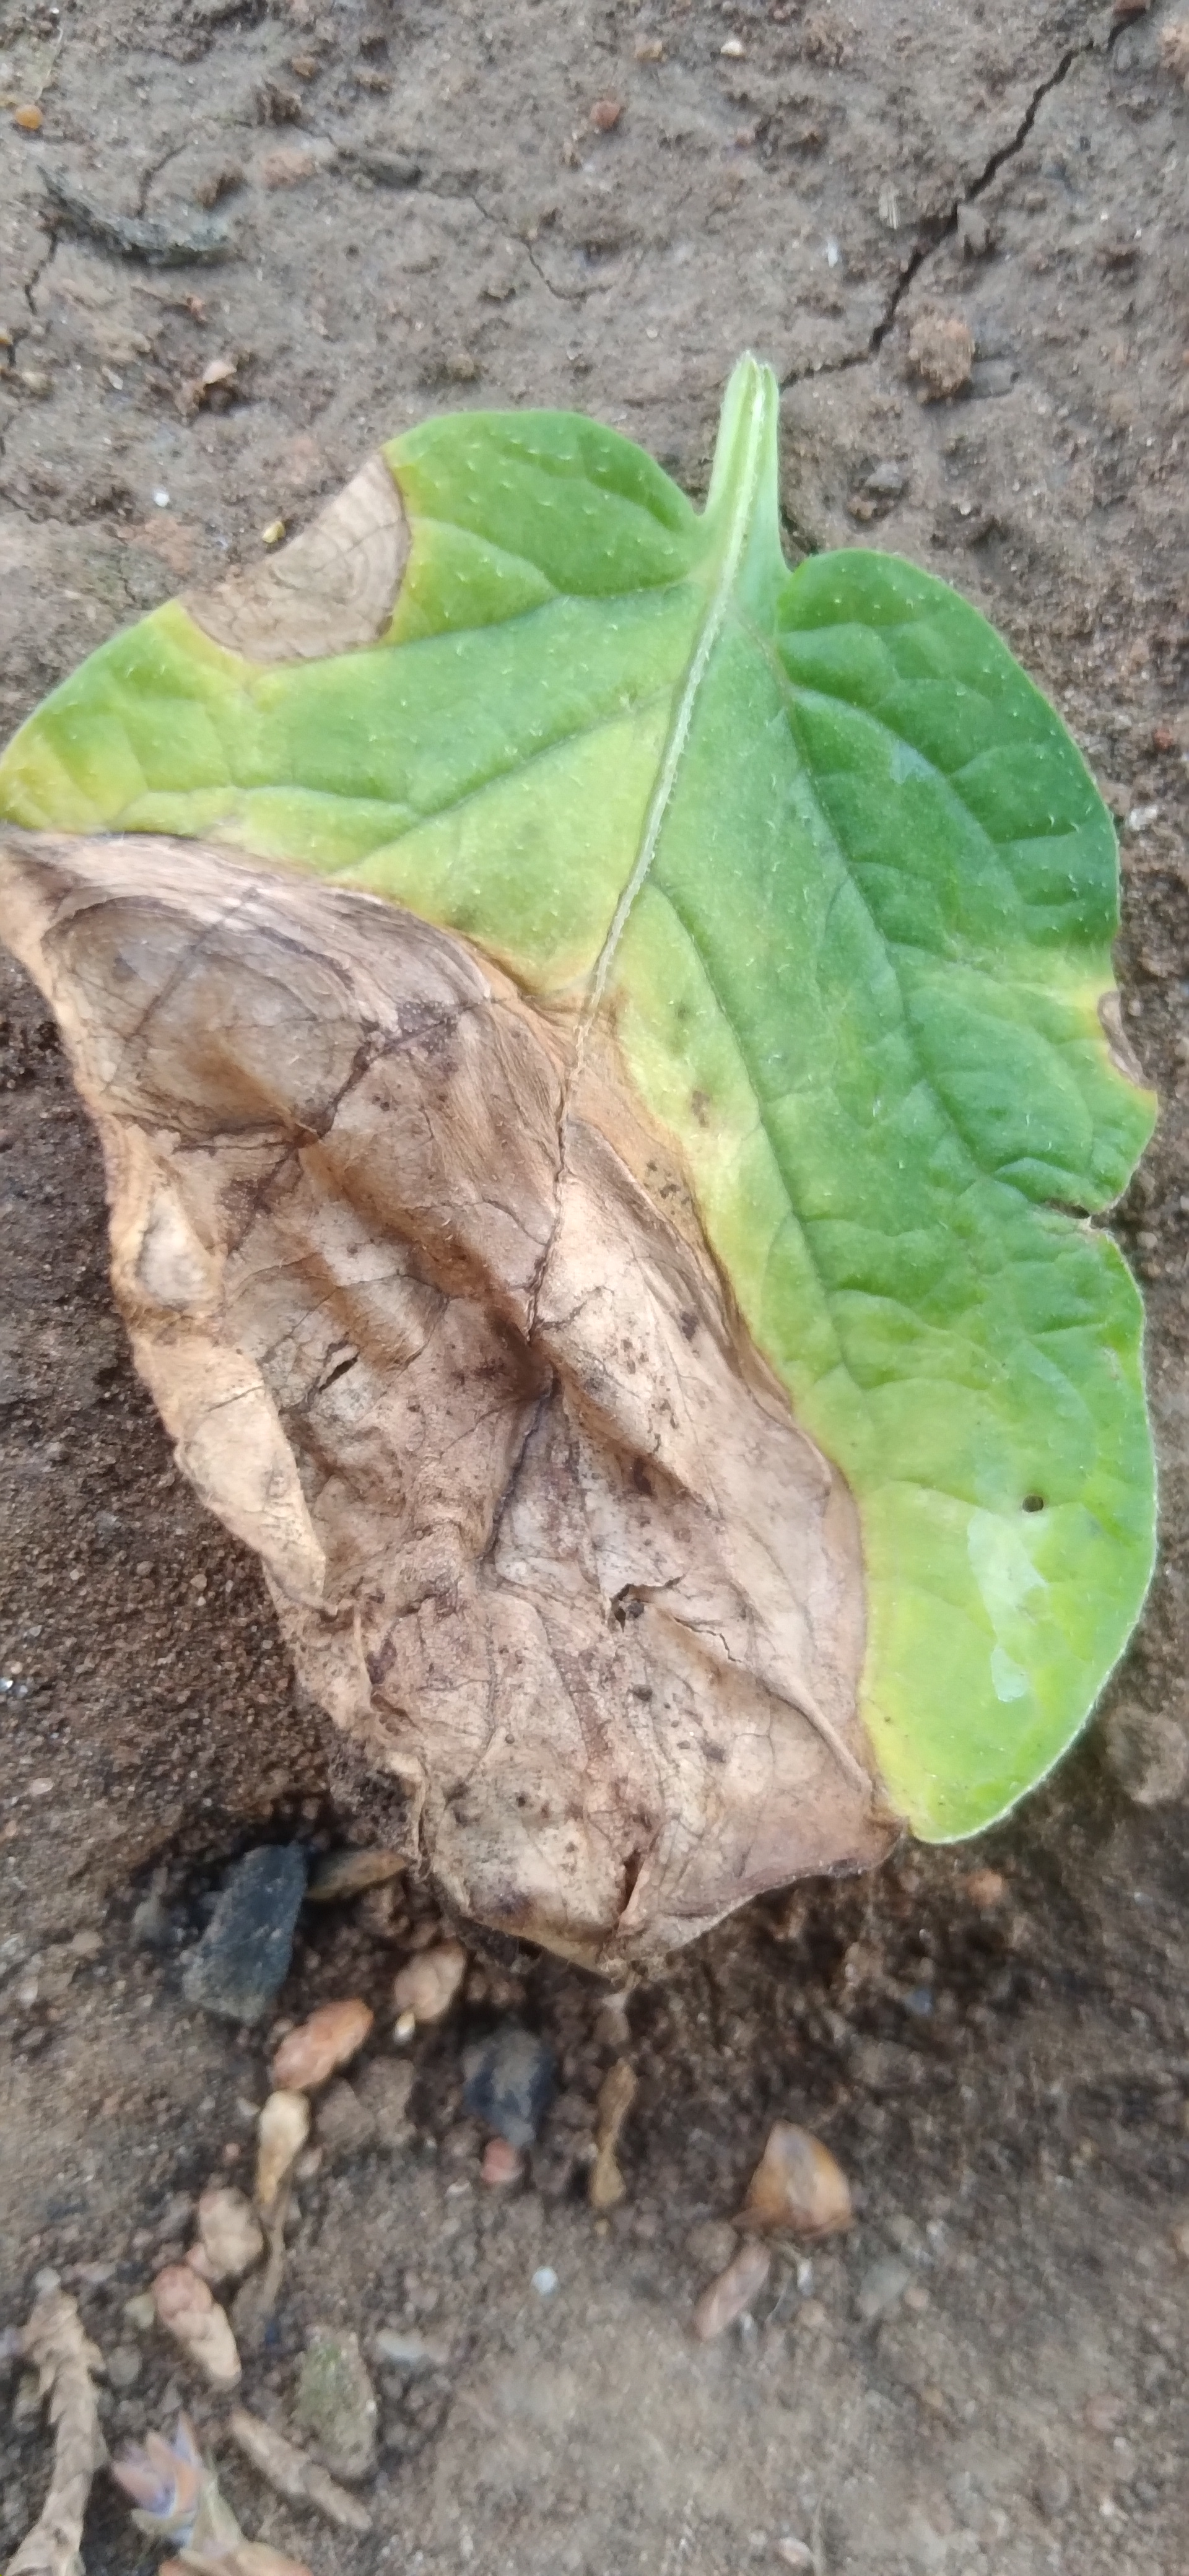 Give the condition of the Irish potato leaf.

early blight
